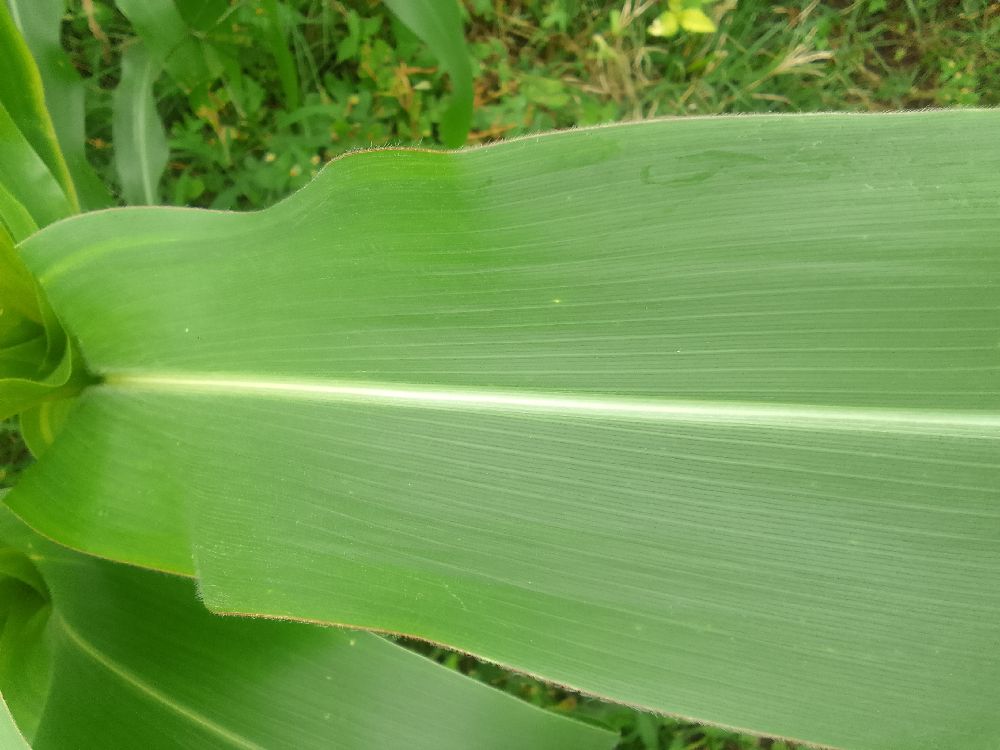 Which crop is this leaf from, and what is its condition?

maize, healthy
